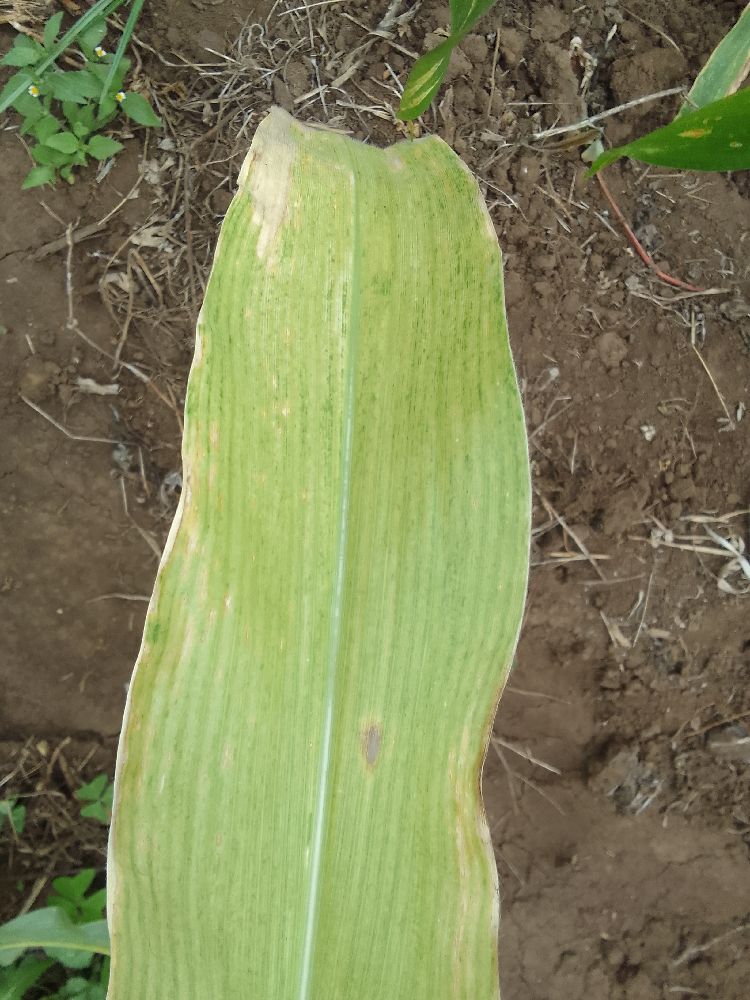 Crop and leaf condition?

maize, maize lethal necrosis
